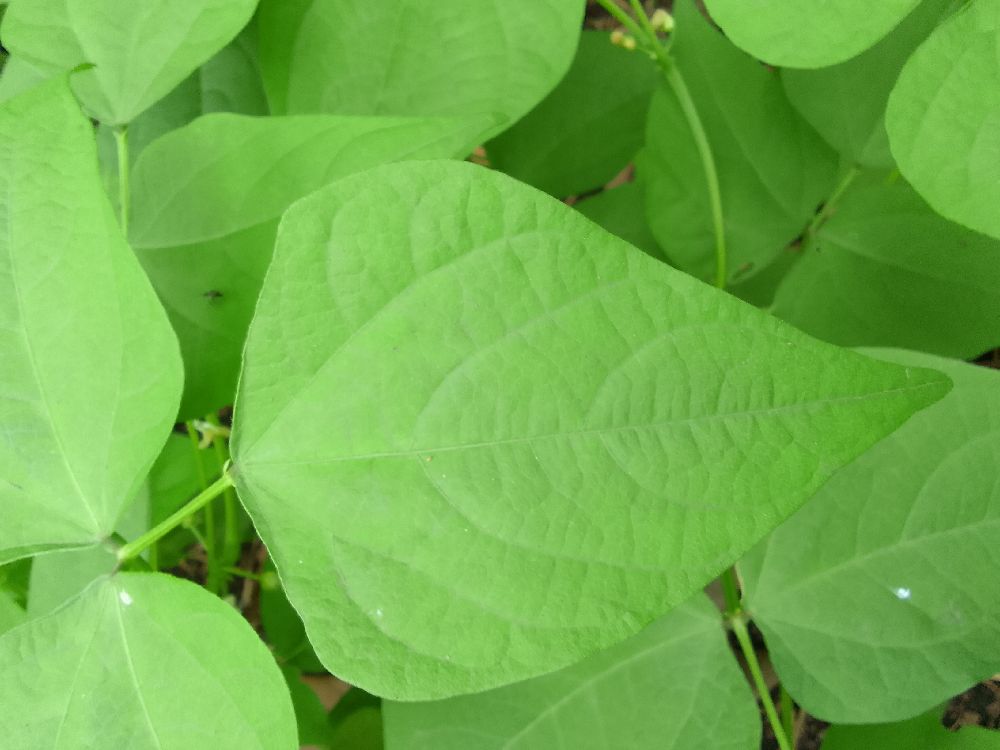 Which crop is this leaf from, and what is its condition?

common bean, healthy
